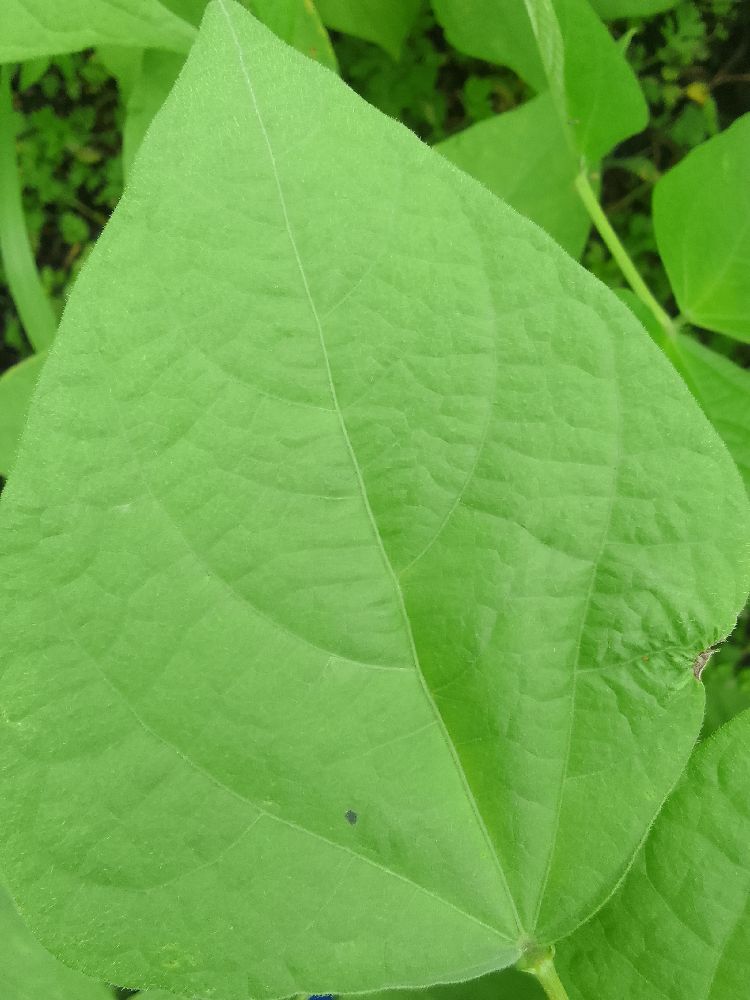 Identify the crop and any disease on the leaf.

common bean, healthy
